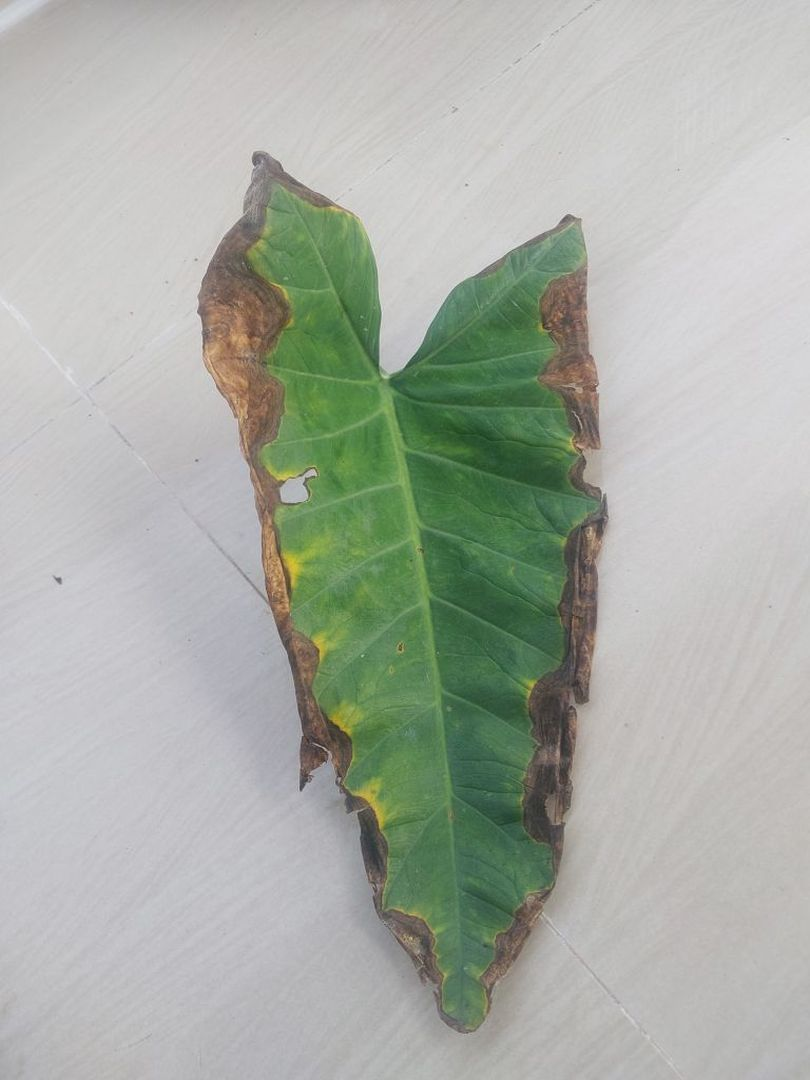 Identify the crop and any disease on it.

taro, leaf blight
